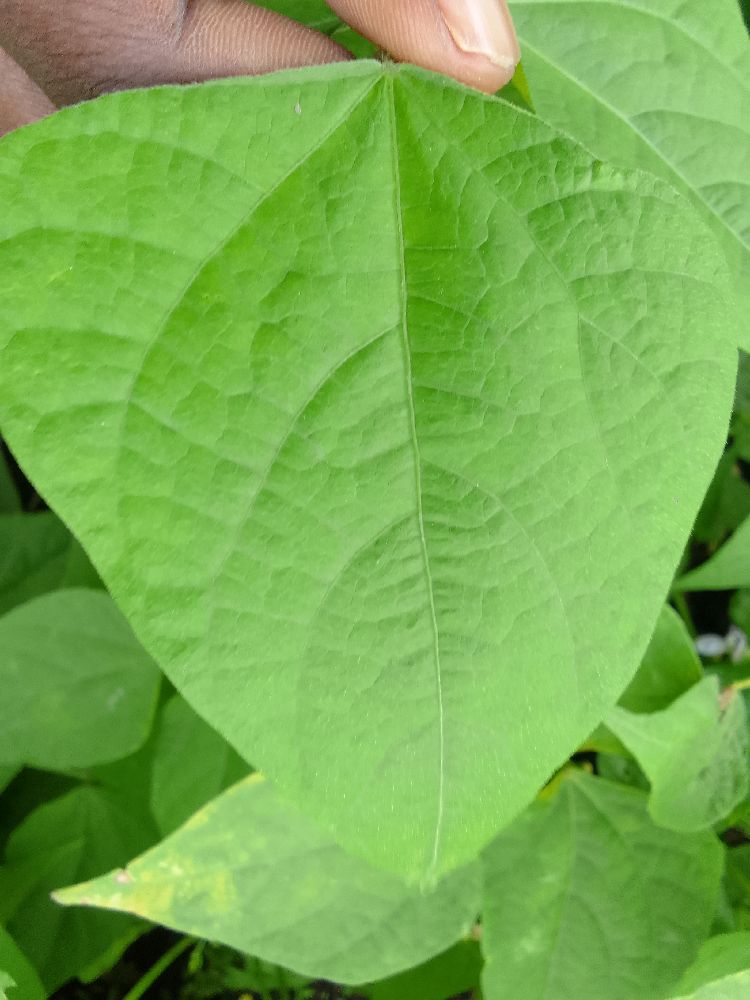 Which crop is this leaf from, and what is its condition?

common bean, healthy
